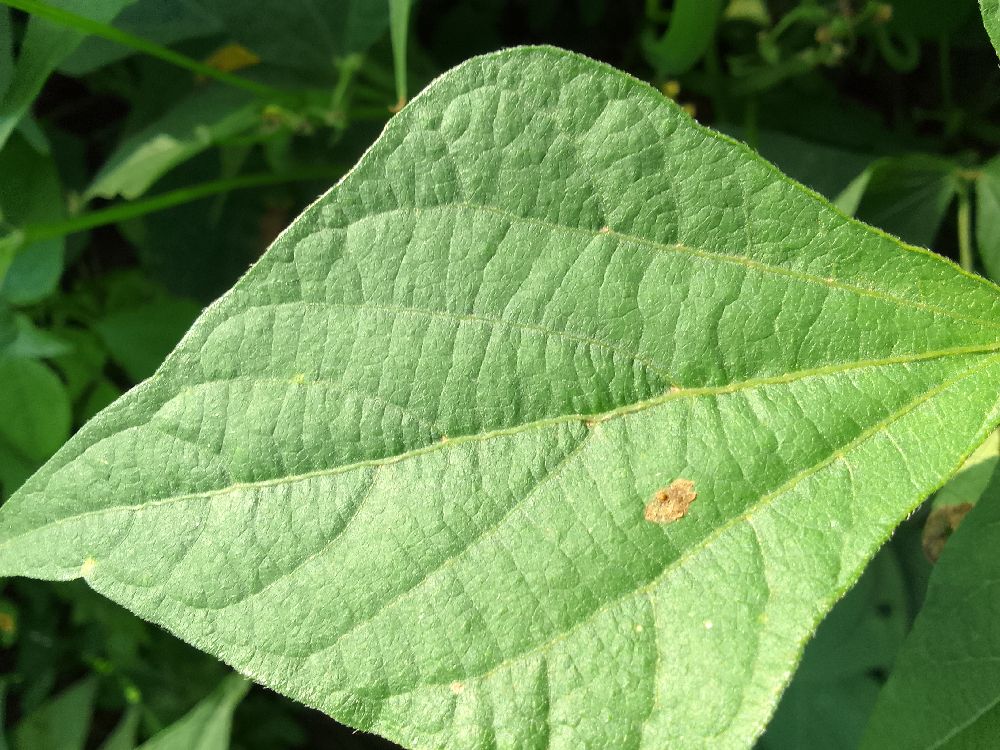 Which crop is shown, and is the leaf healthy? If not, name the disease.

common bean, healthy
